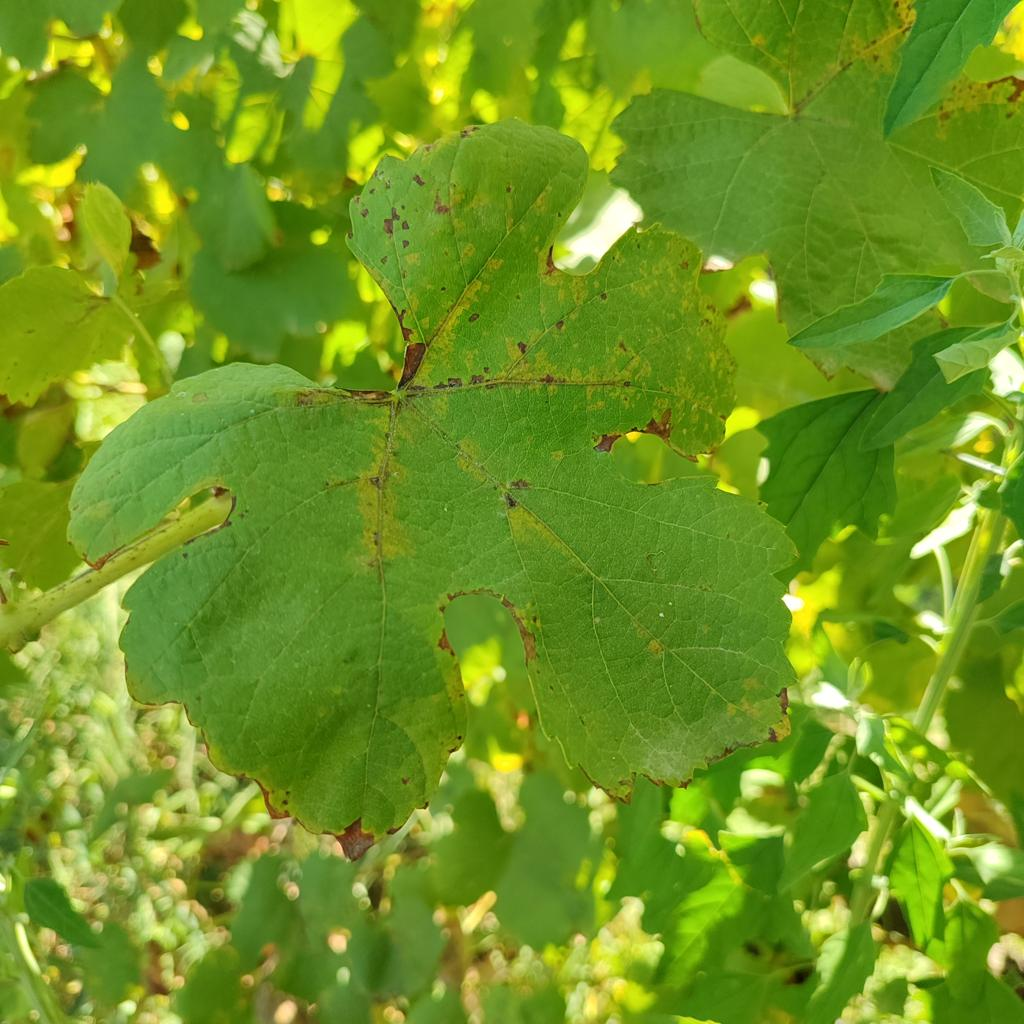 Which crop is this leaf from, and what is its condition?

grapevine, downy mildew
